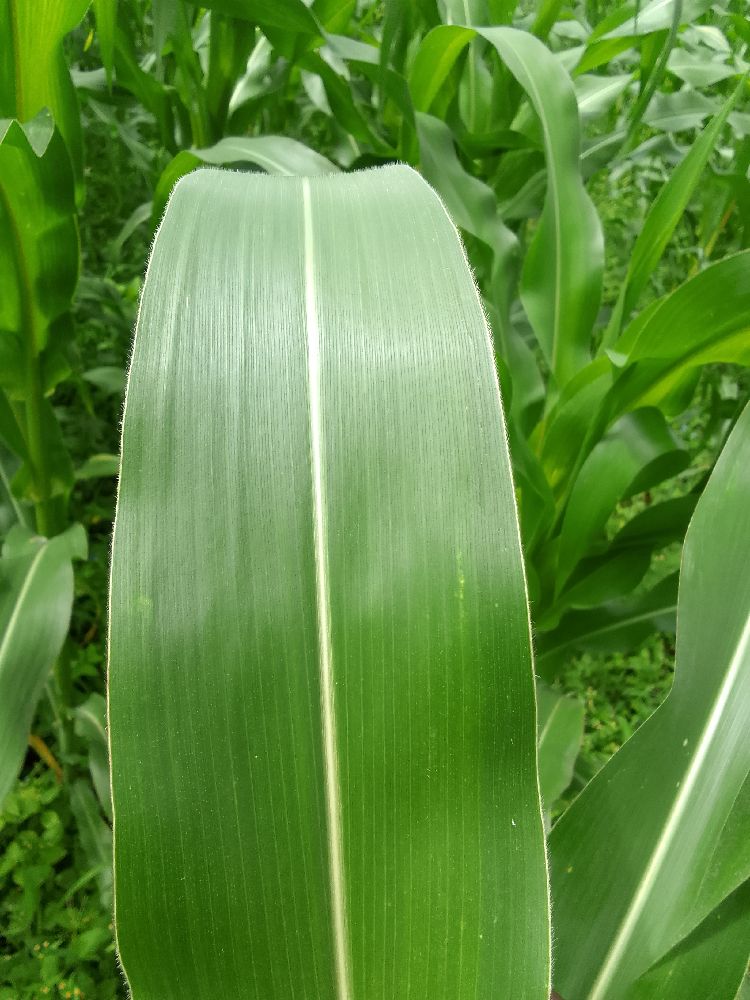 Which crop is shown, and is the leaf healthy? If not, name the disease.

maize, healthy
